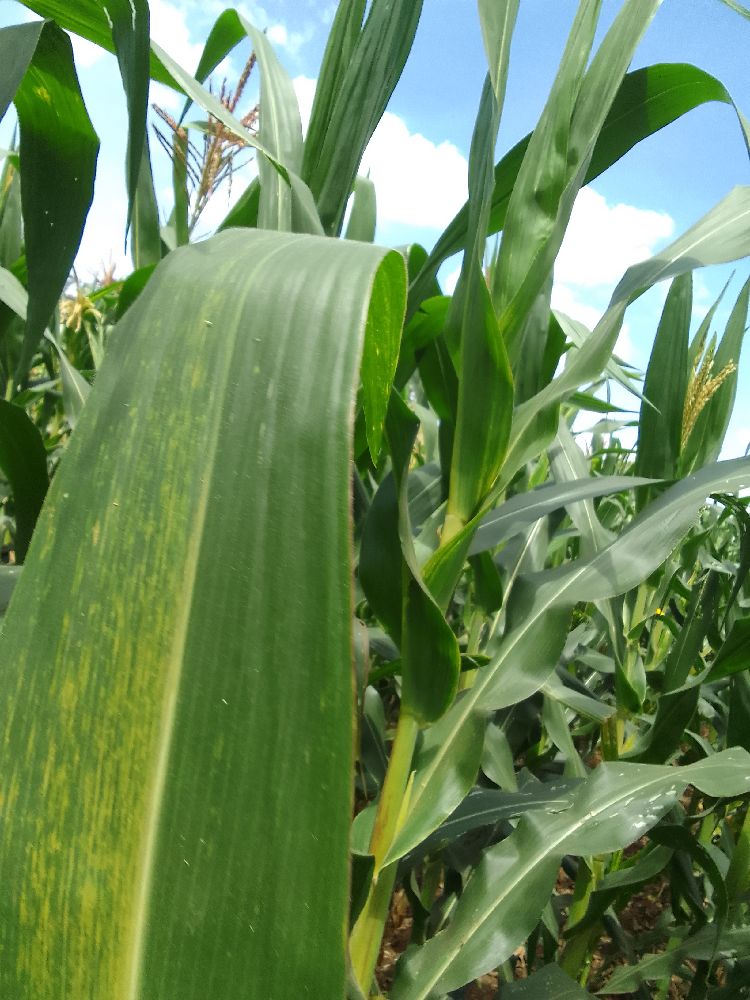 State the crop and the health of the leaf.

maize, maize lethal necrosis
